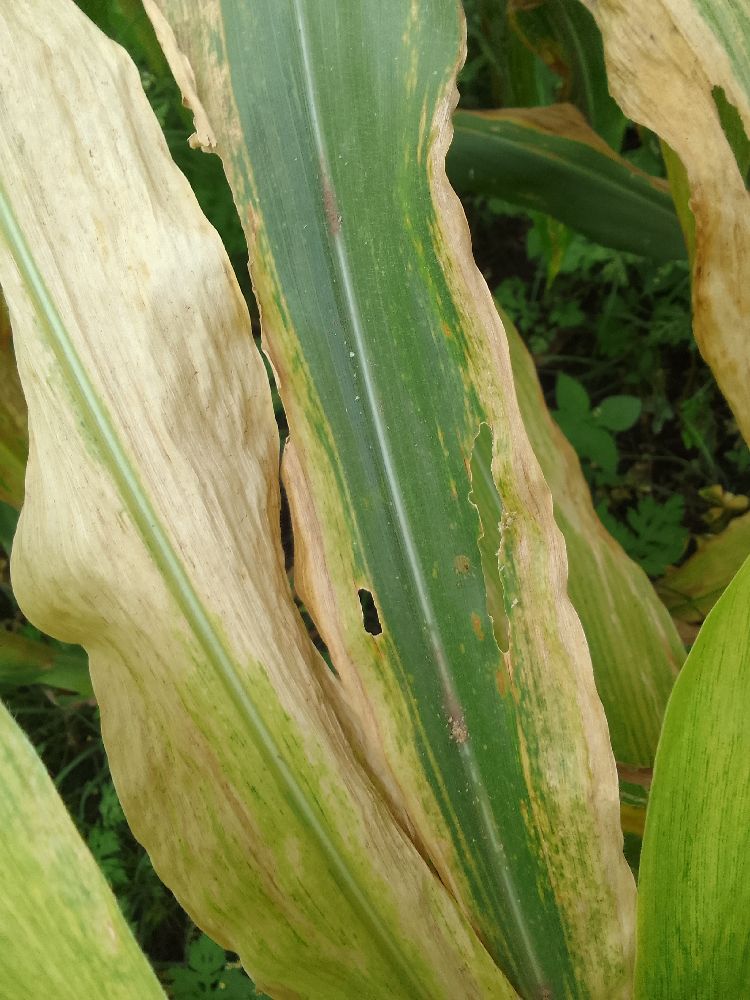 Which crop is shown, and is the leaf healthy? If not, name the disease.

maize, maize lethal necrosis
